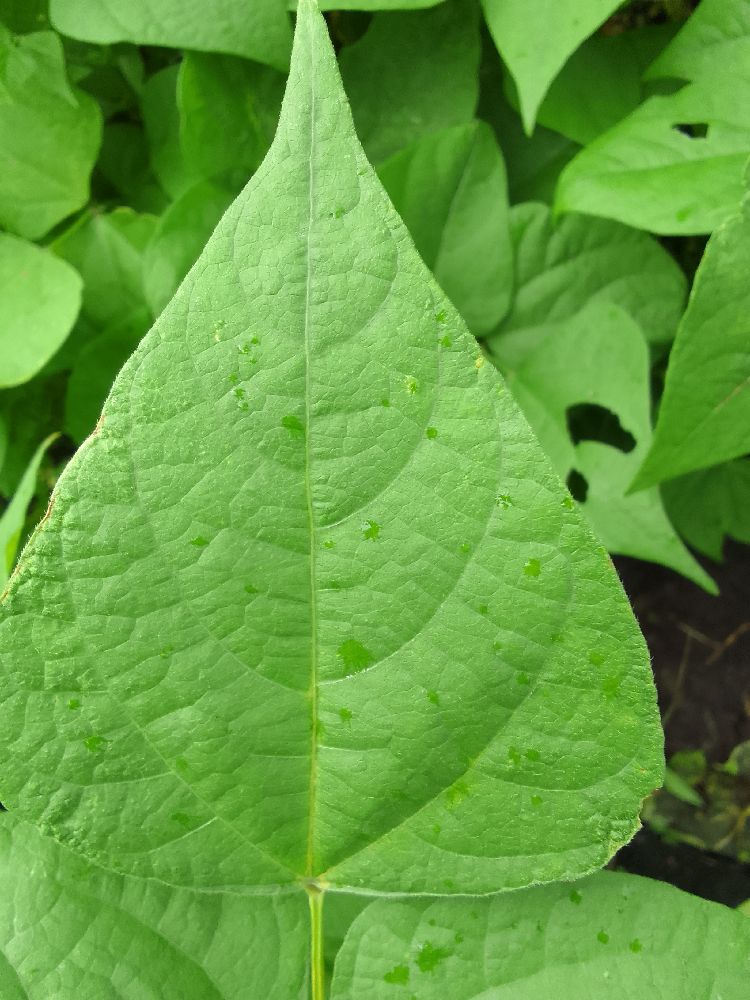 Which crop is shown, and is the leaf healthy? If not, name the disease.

common bean, healthy
